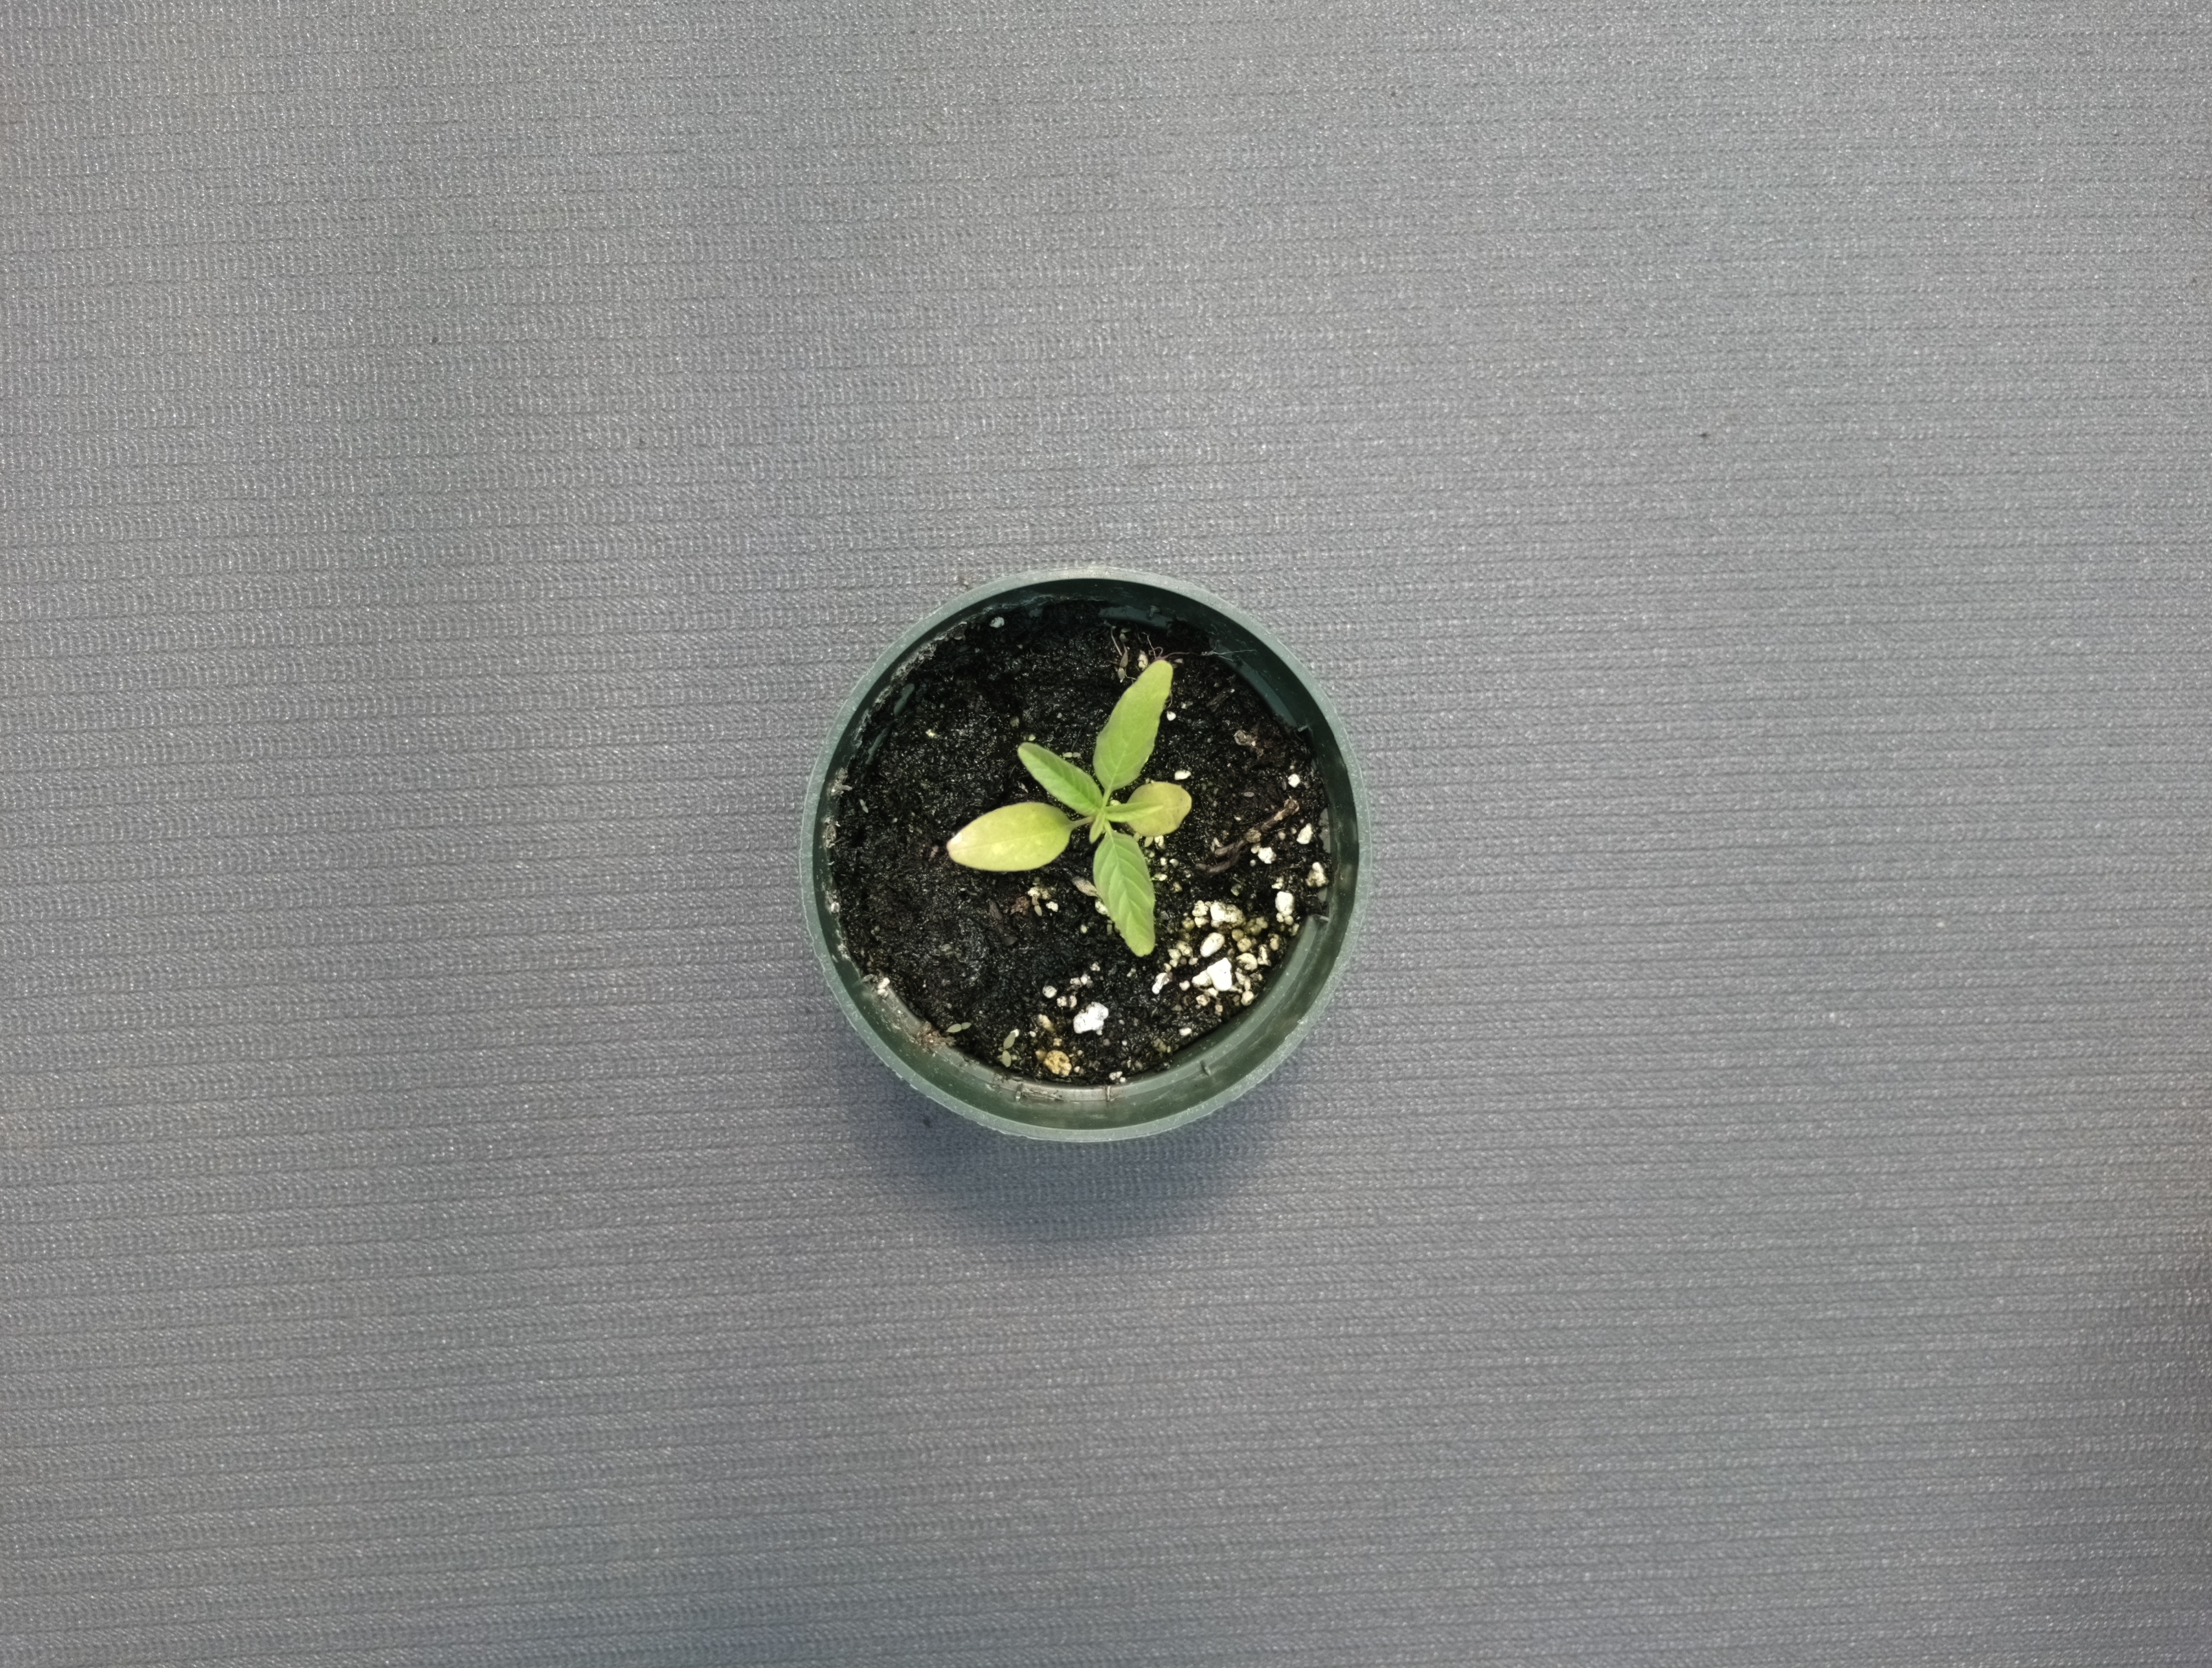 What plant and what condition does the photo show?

waterhemp, healthy untreated
